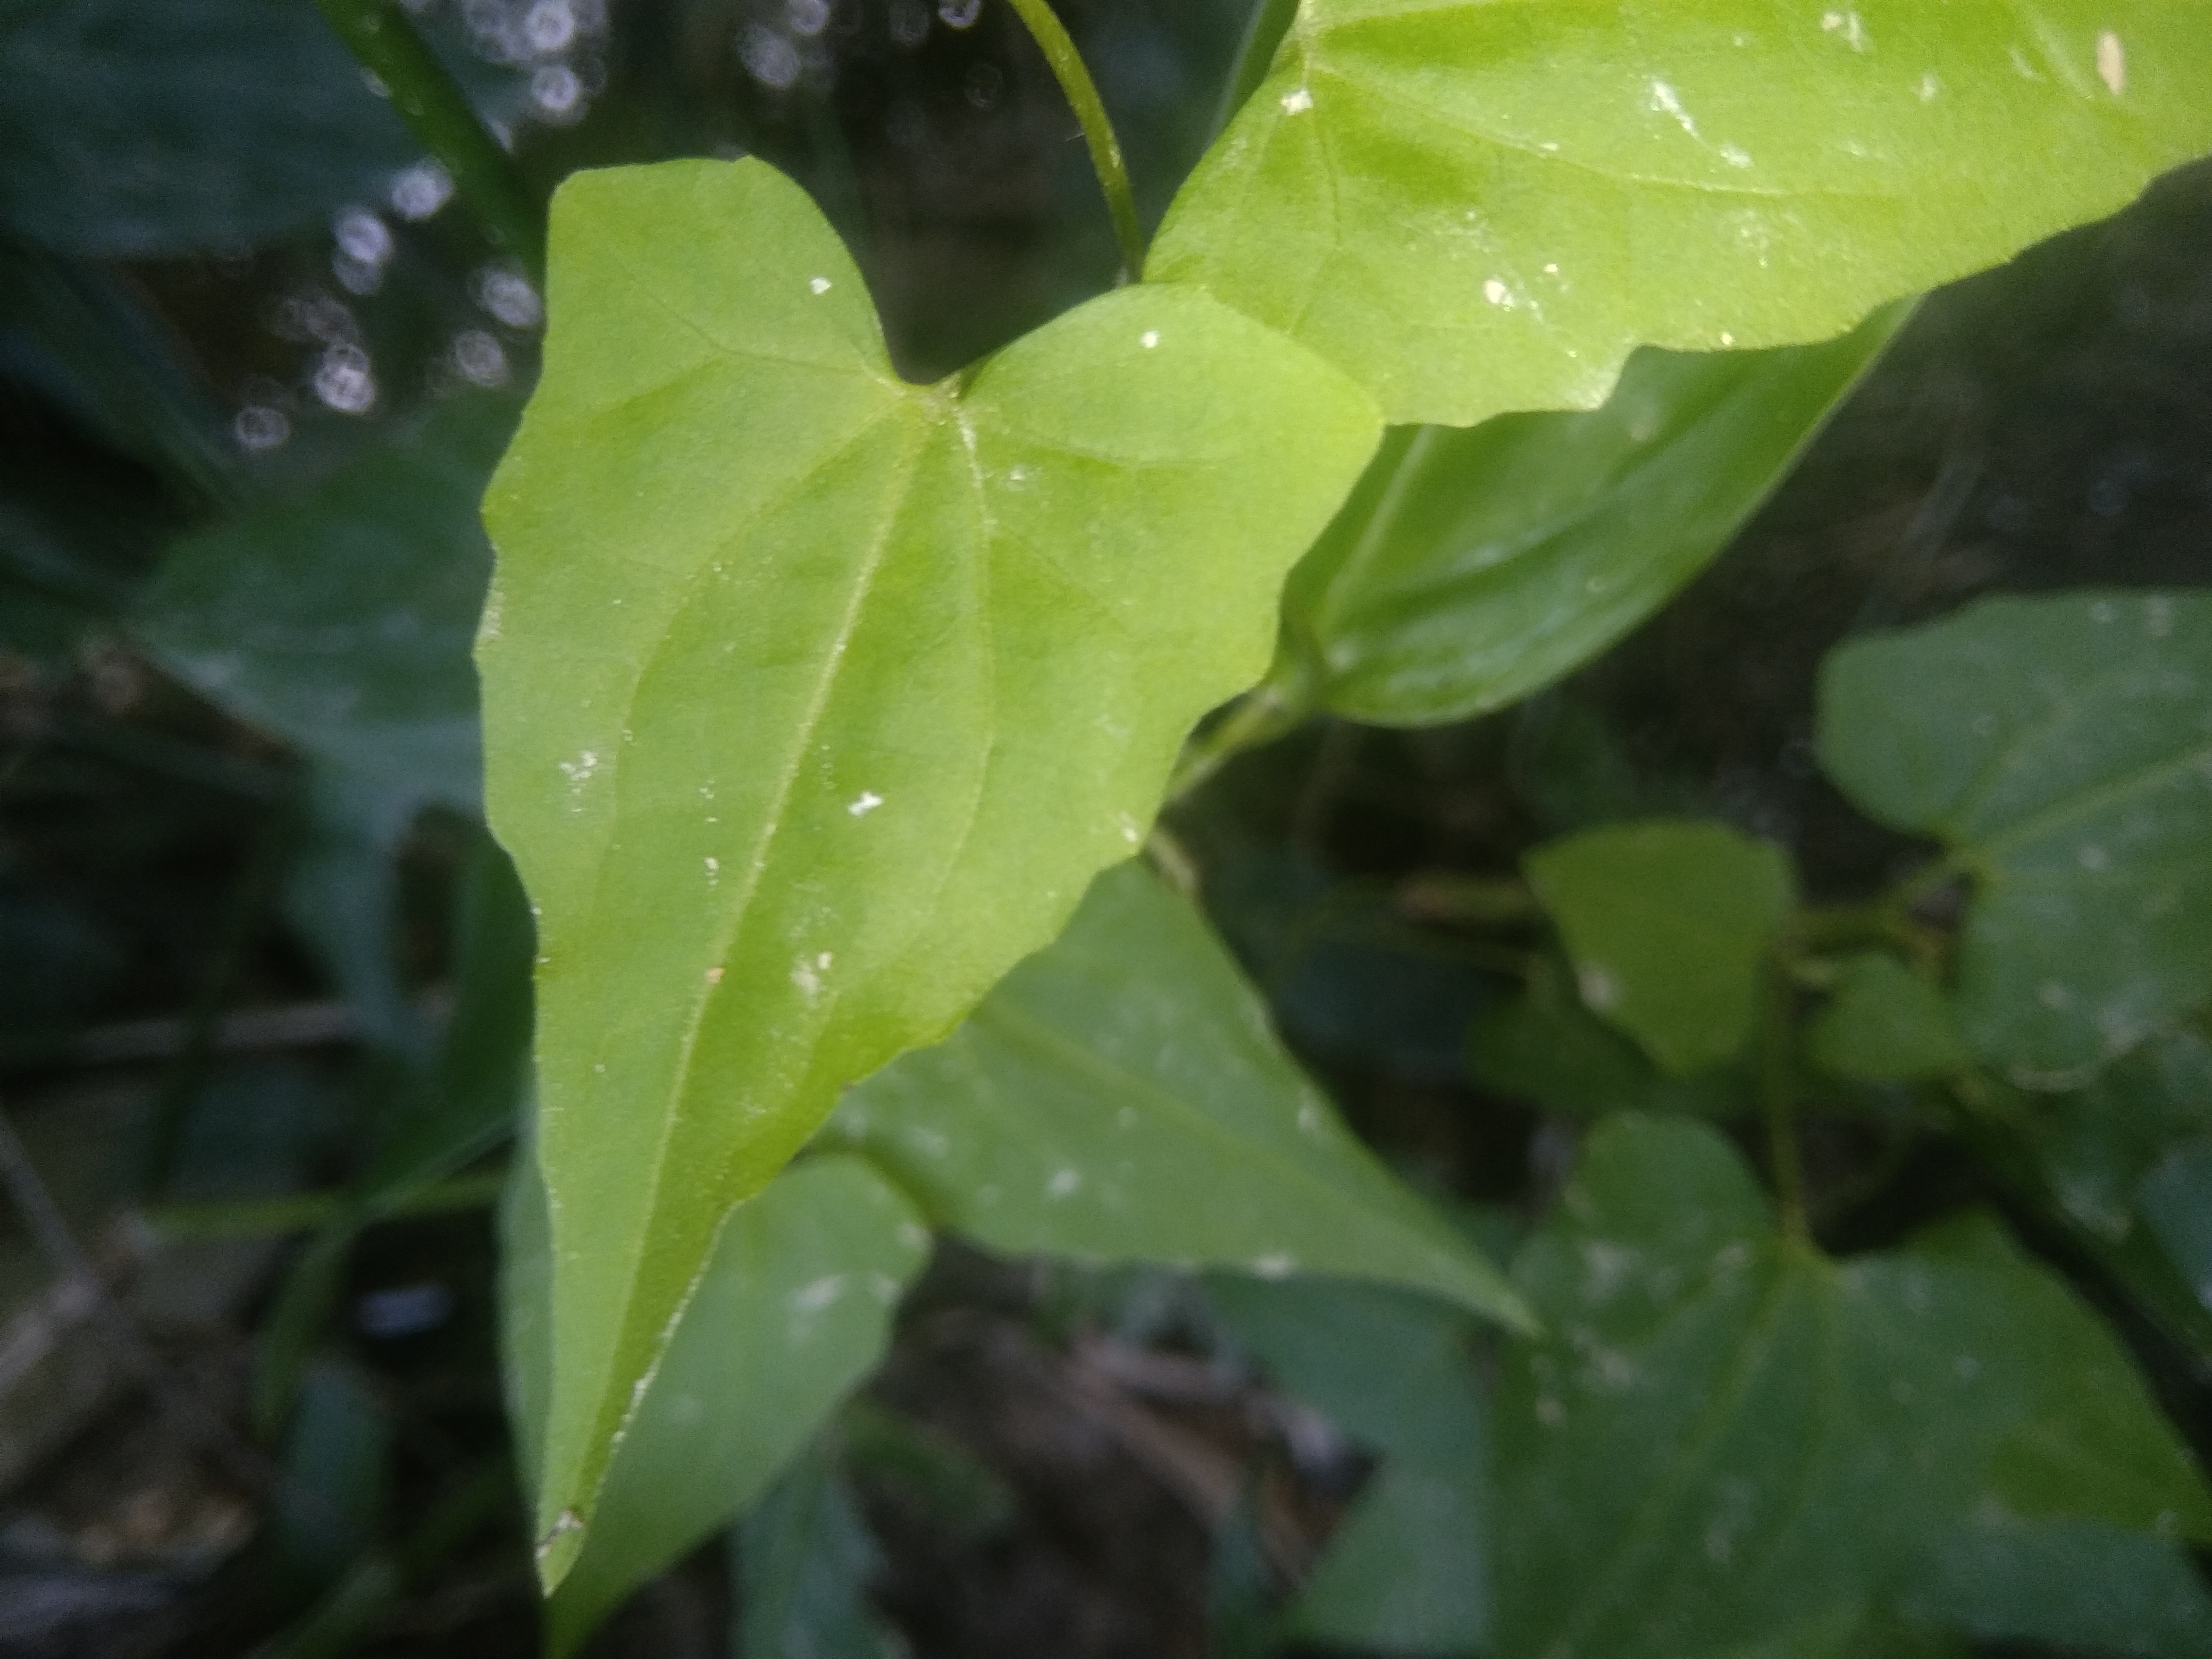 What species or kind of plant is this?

bitter vine
